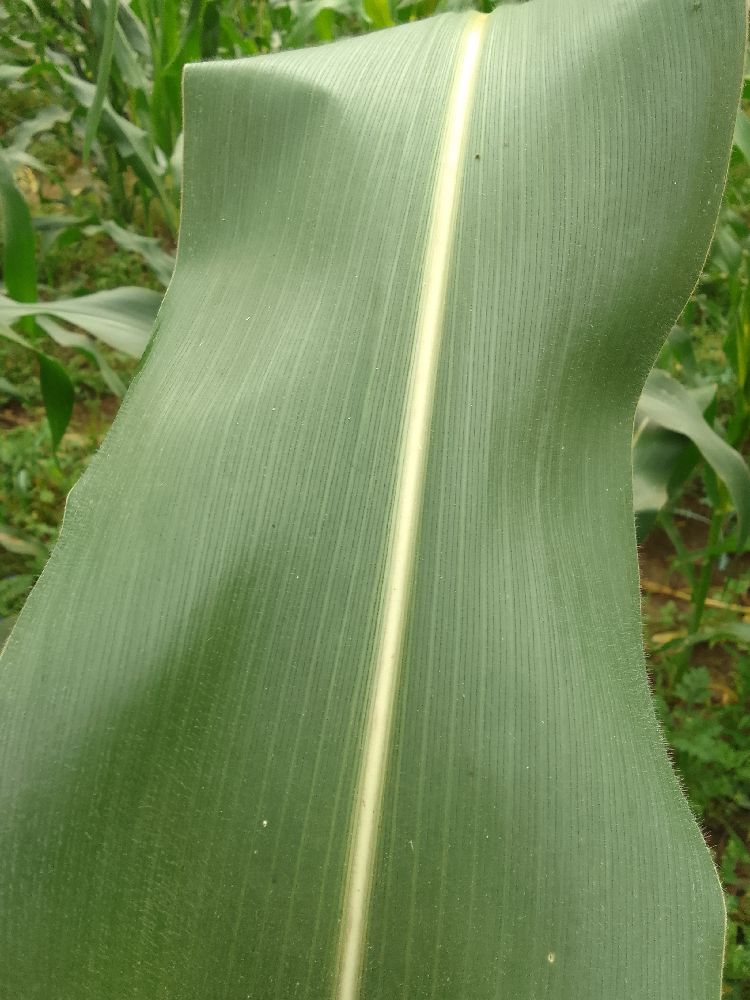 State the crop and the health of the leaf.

maize, healthy
